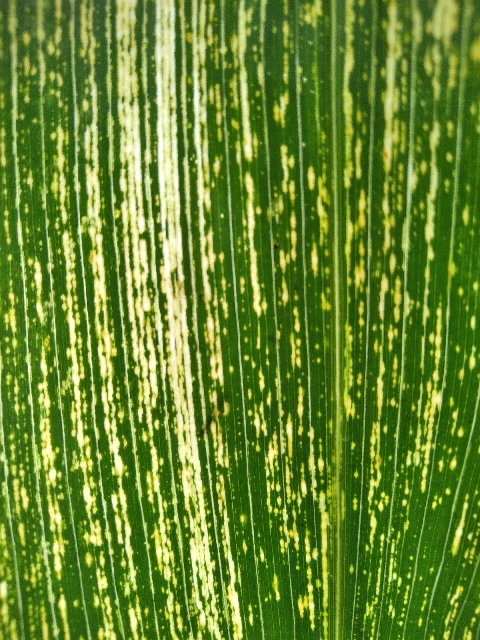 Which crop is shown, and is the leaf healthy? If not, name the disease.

maize, maize streak virus
